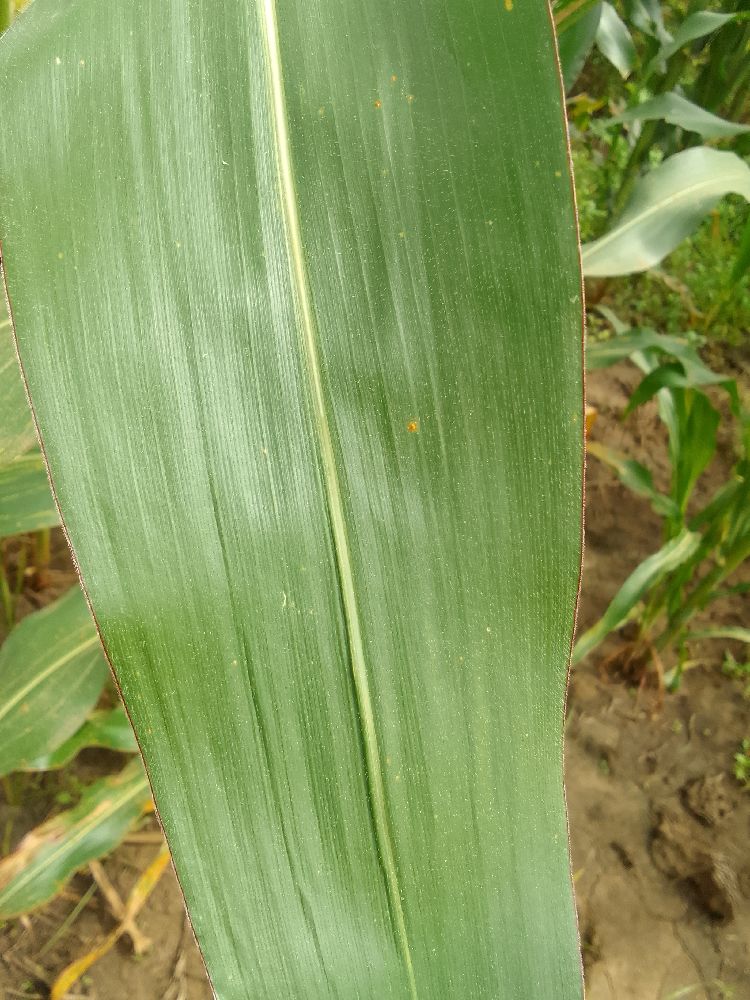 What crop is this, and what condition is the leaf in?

maize, healthy
